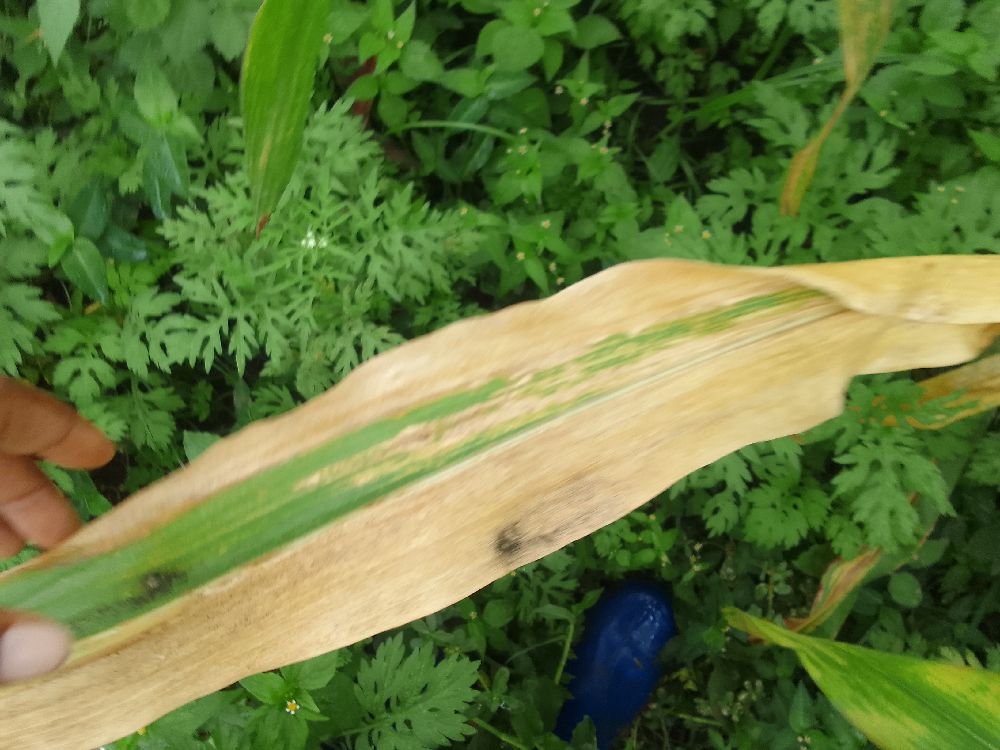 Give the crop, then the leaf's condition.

maize, maize lethal necrosis
